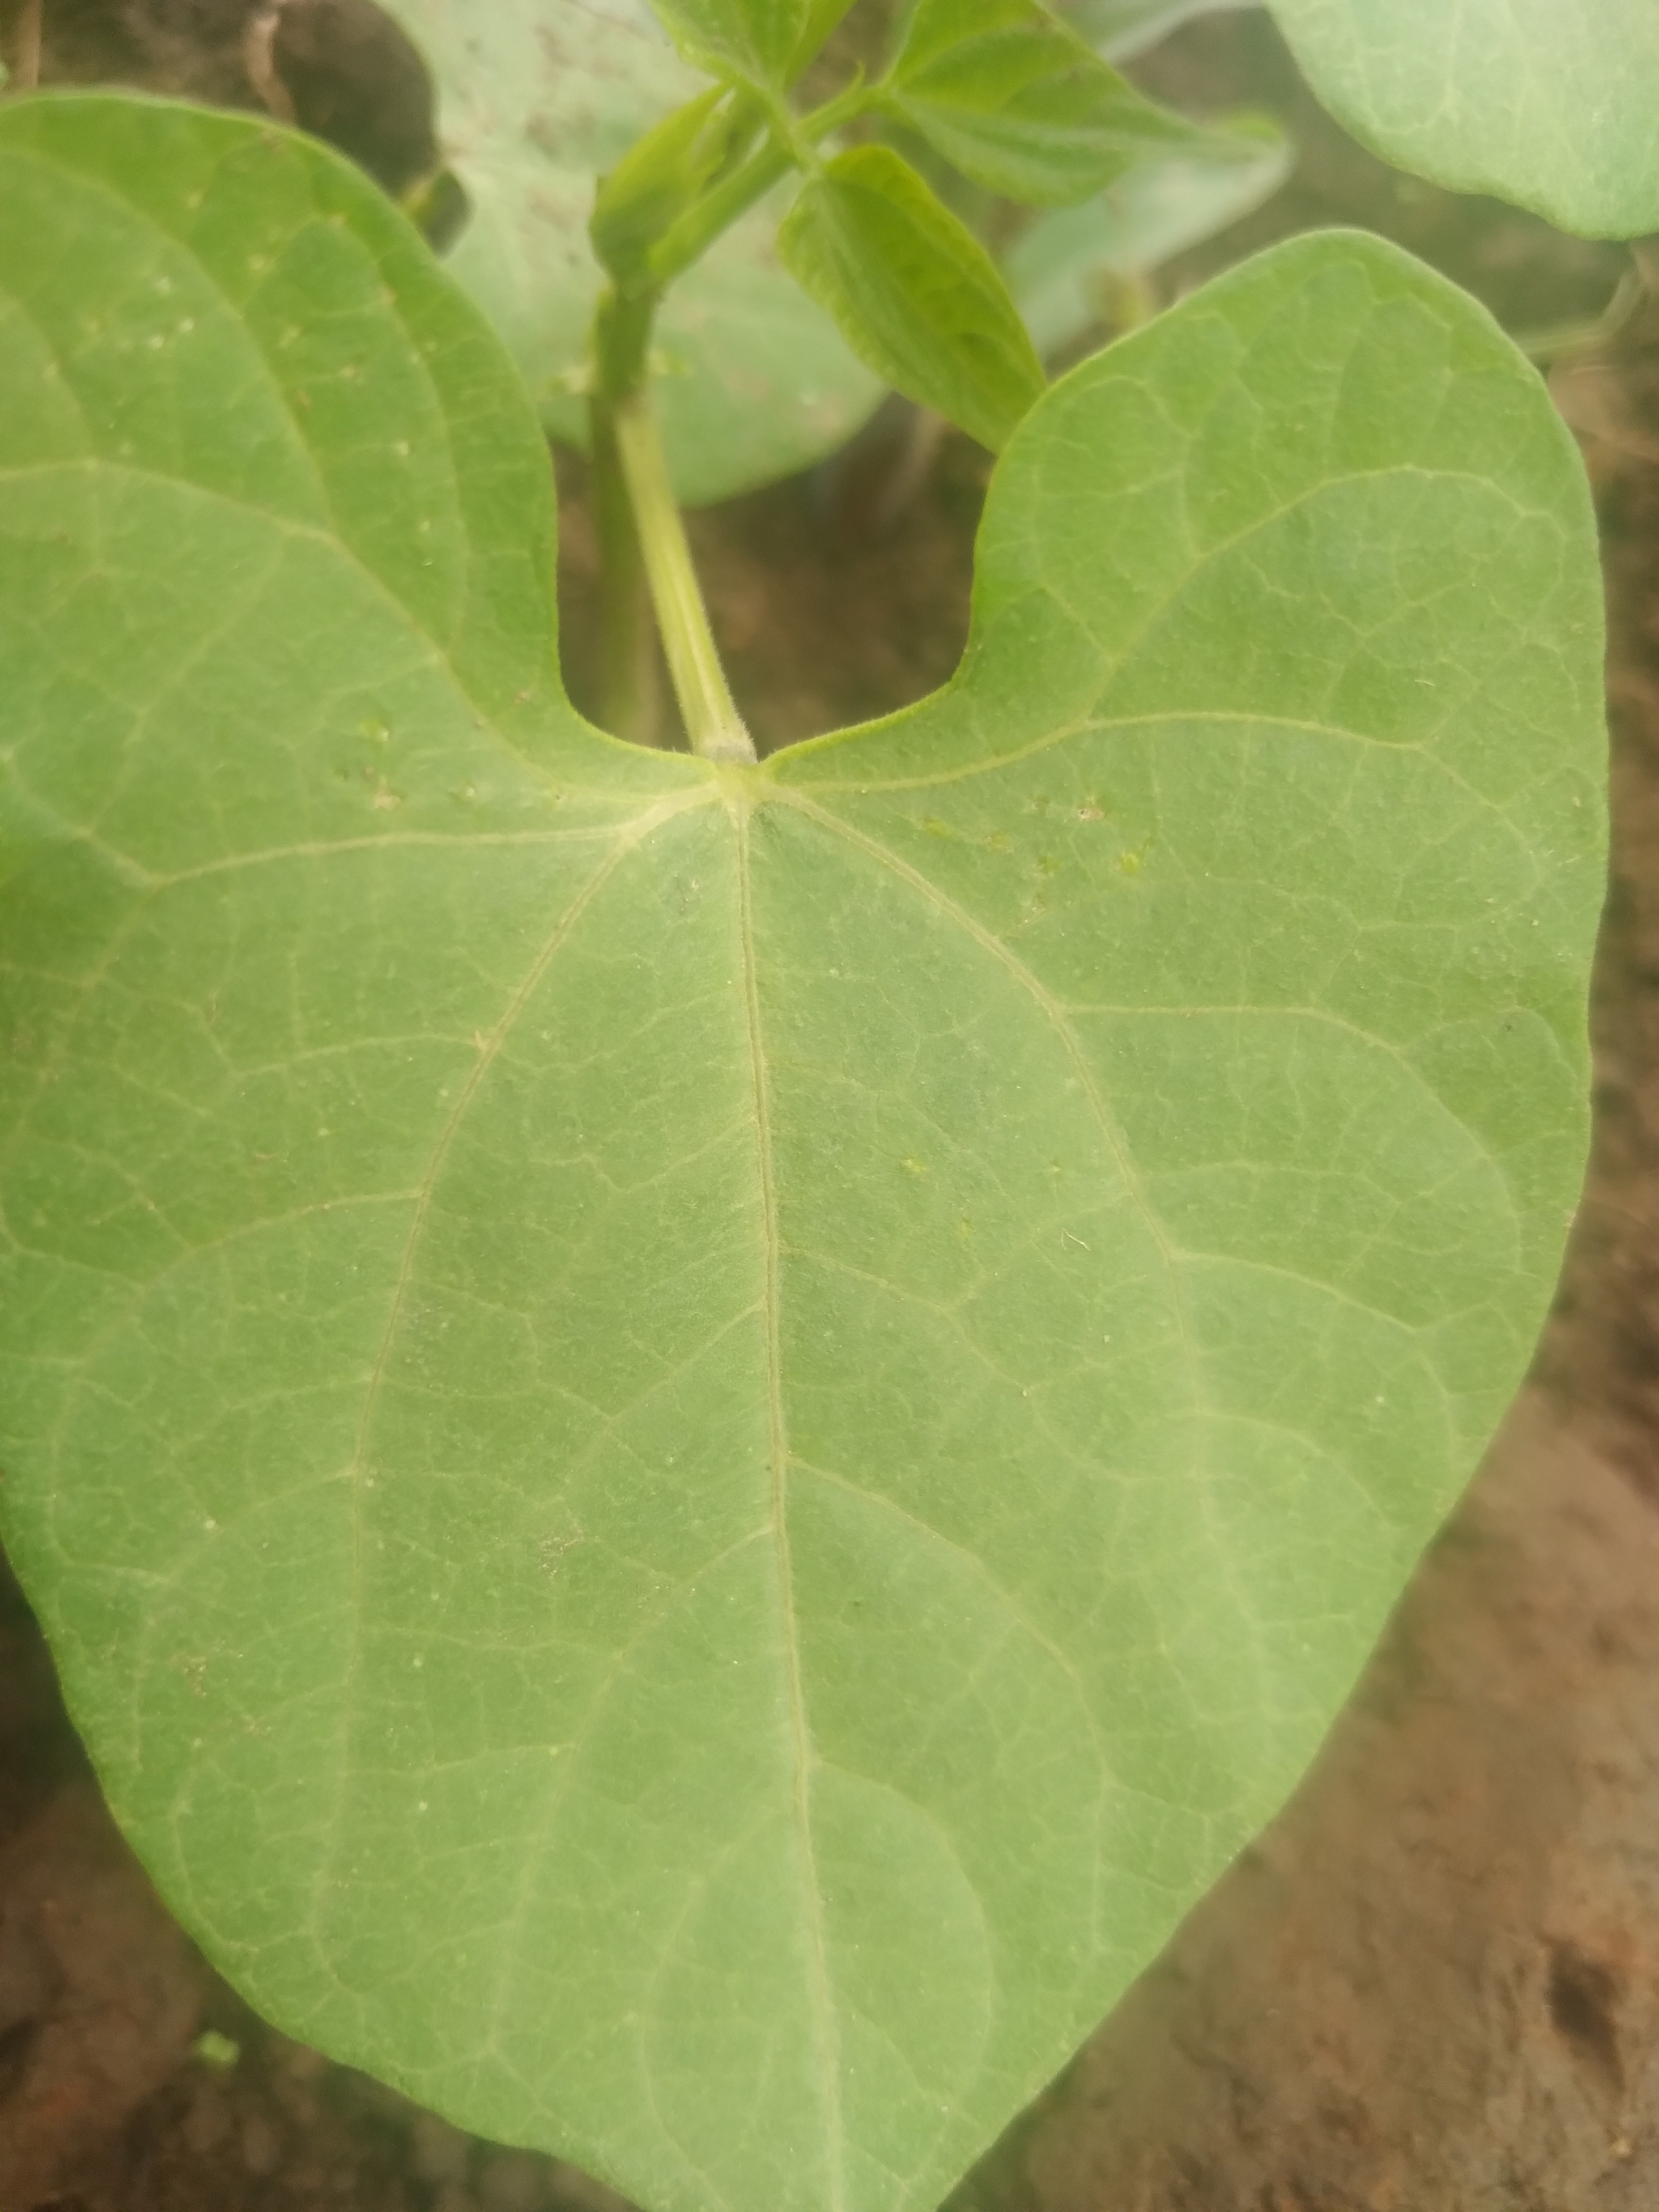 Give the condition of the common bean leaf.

healthy
